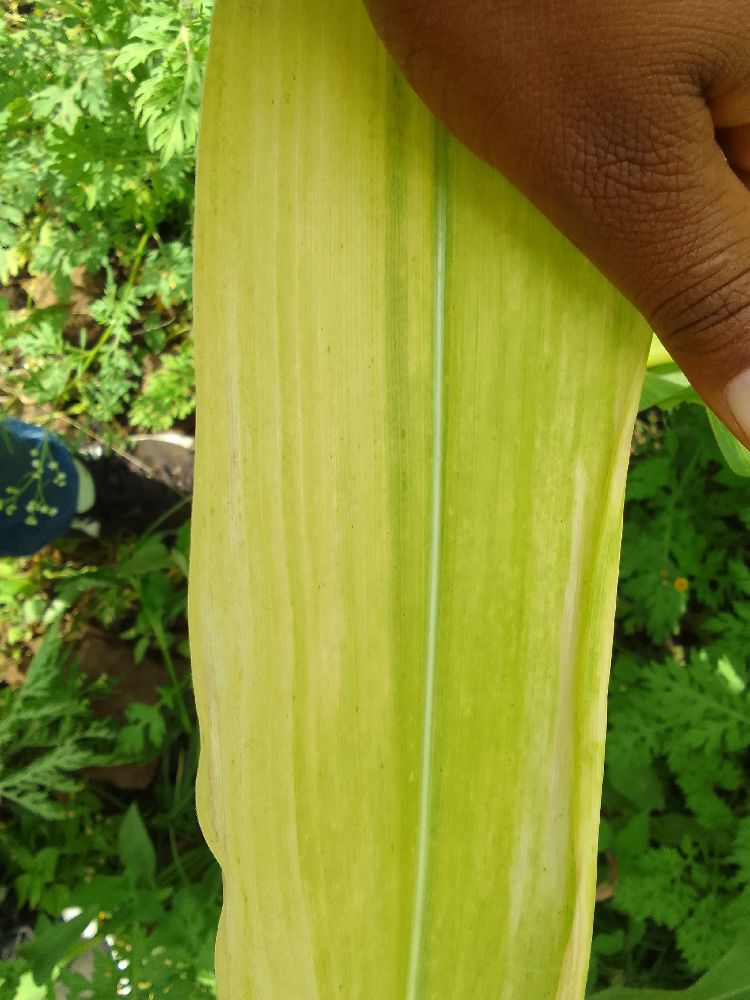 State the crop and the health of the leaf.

maize, maize lethal necrosis
